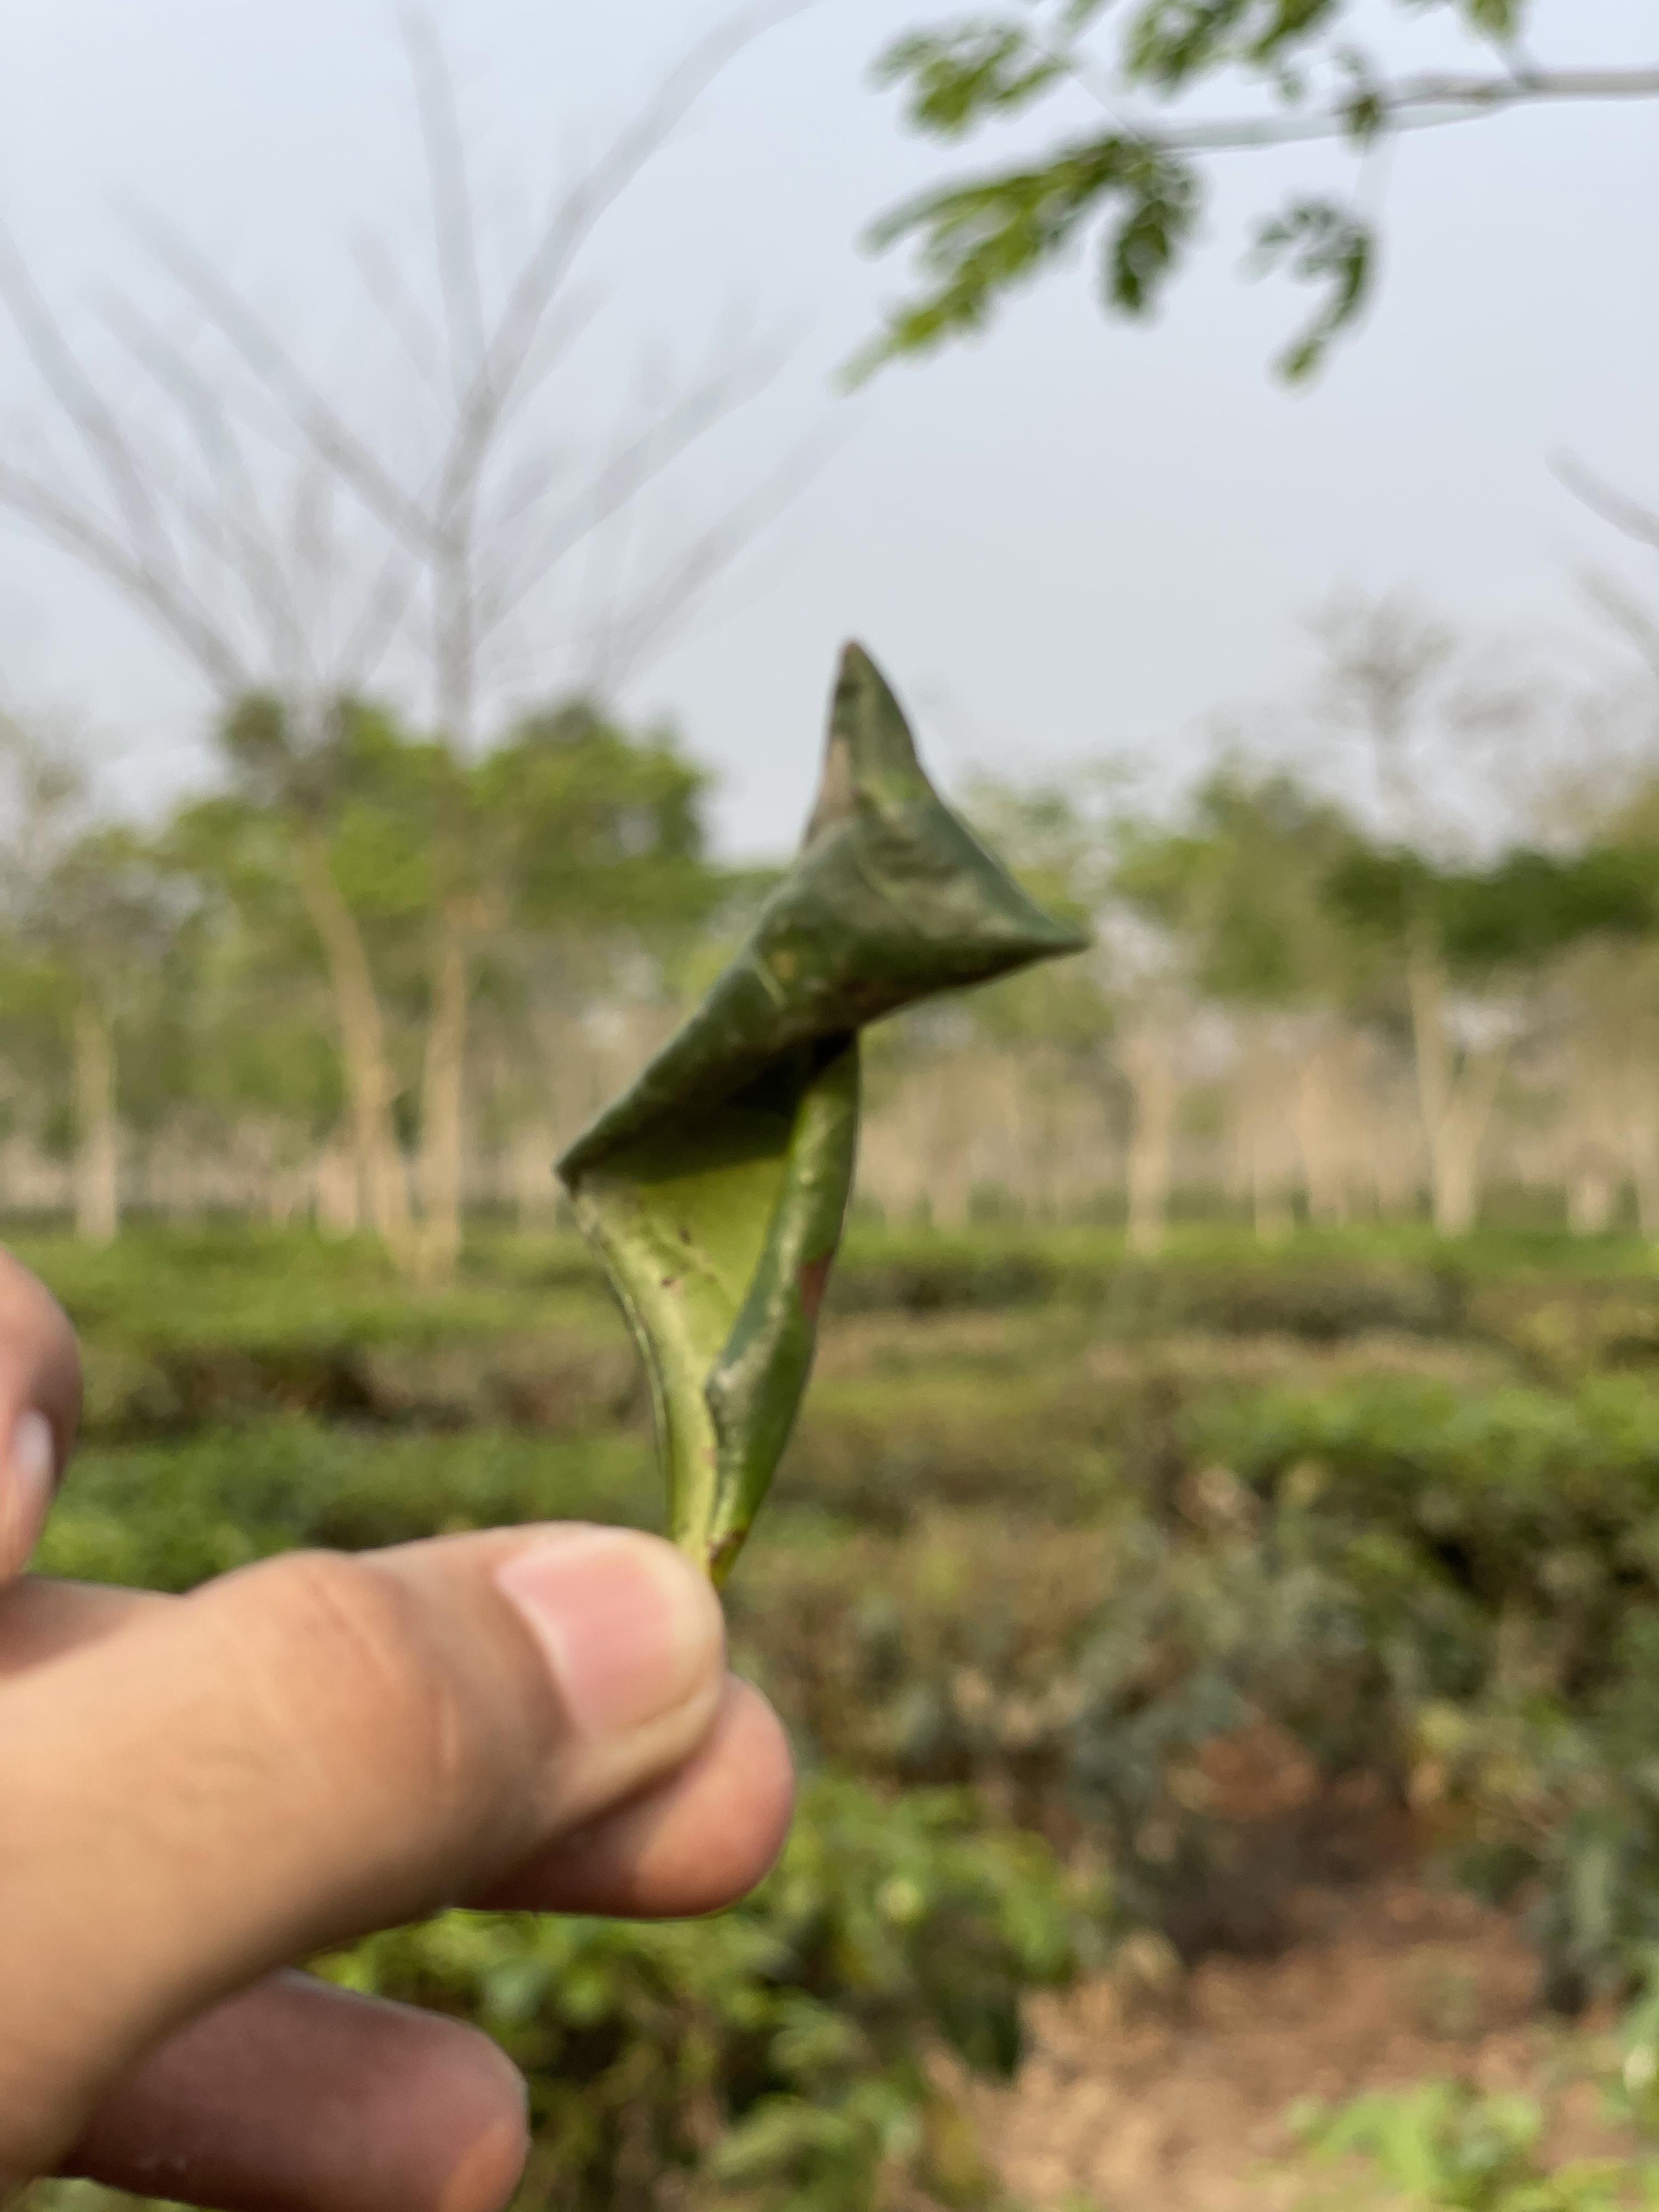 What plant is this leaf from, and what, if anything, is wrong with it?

tea, helopeltis
